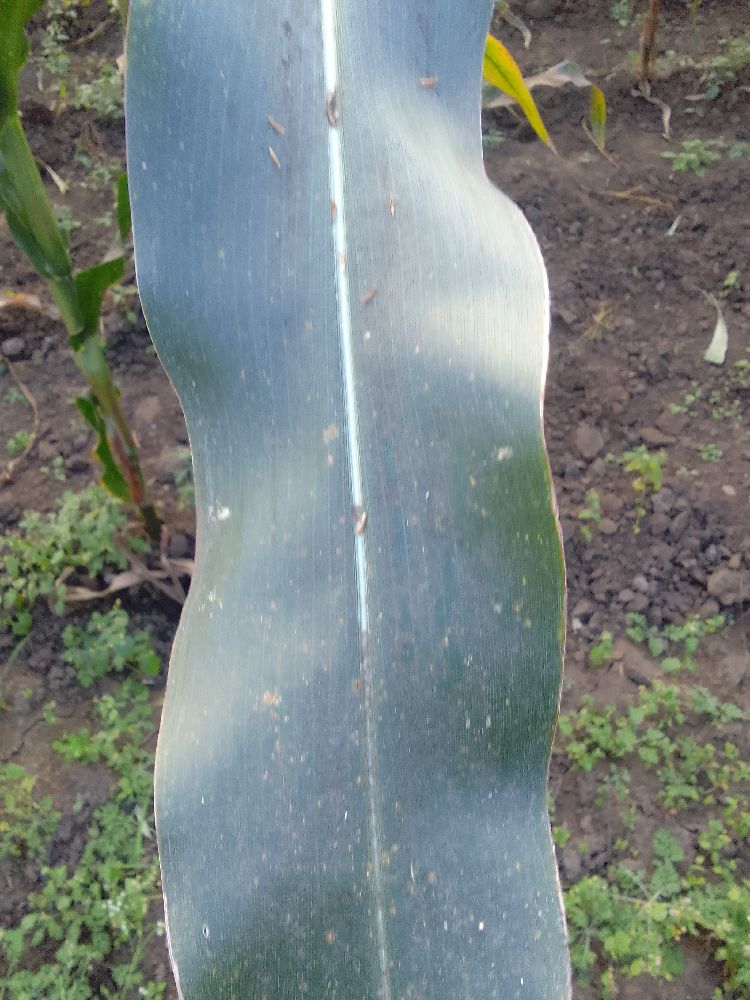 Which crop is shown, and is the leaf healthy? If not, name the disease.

maize, healthy
